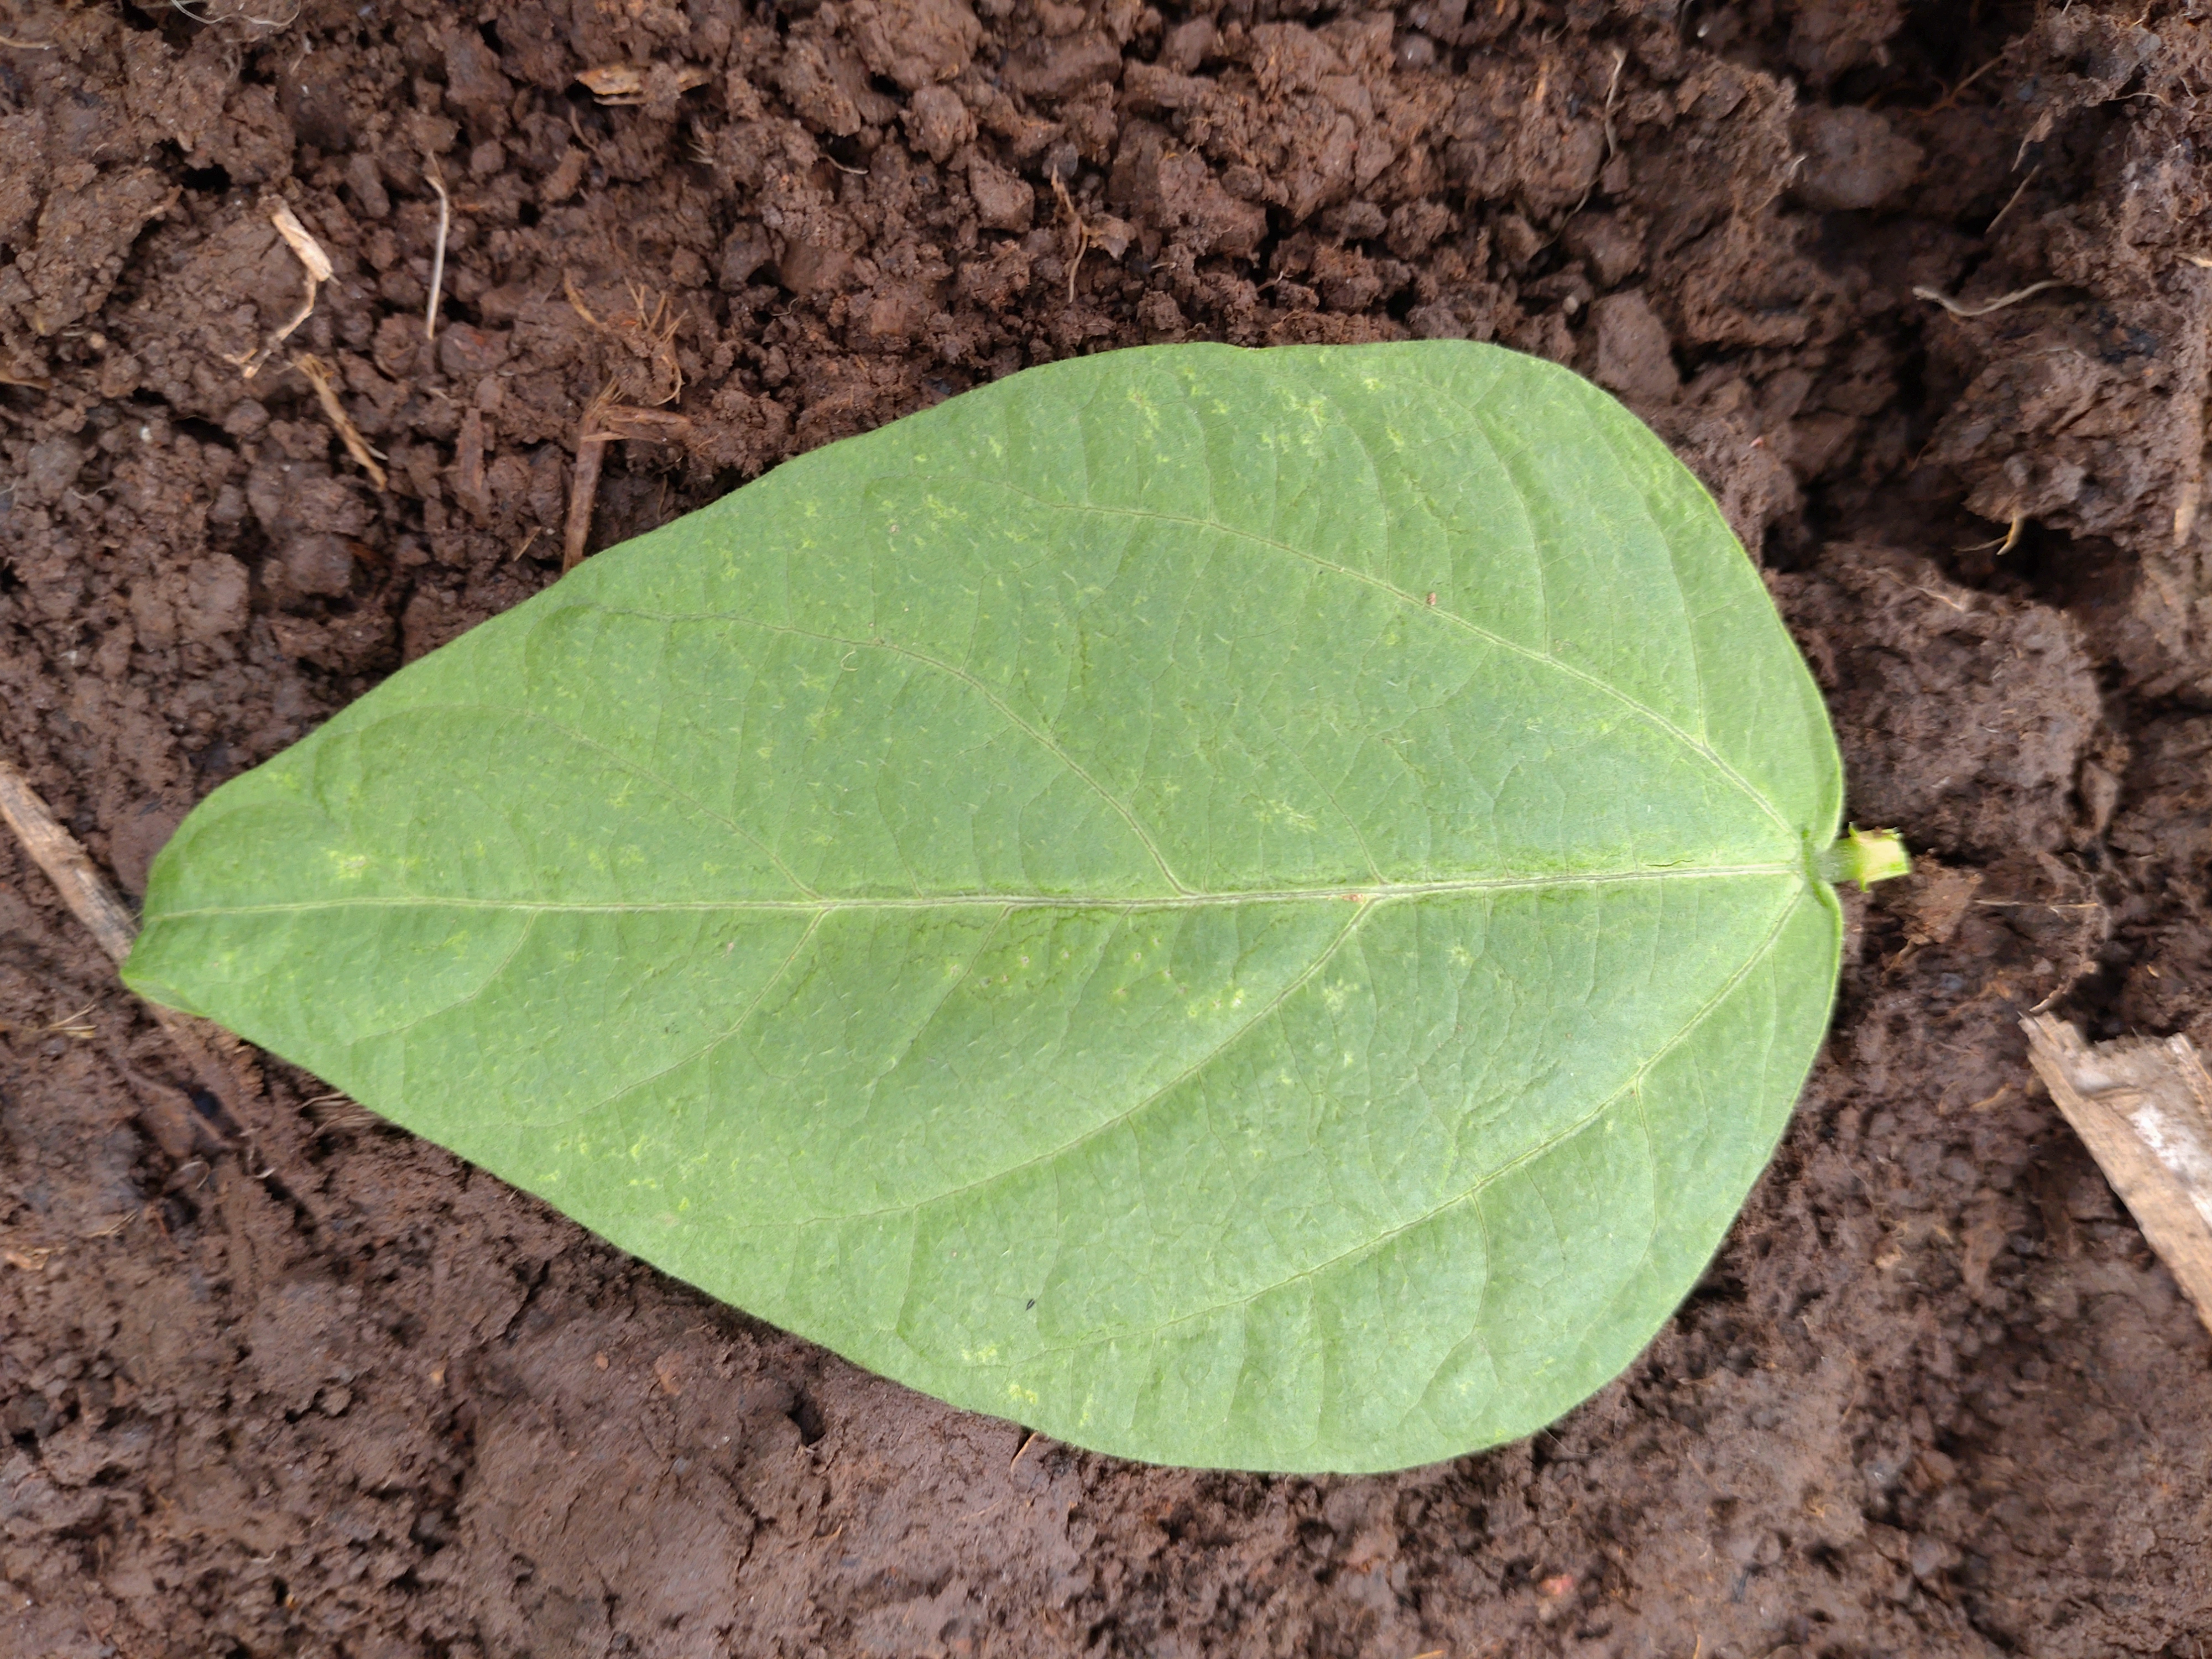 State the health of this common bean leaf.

healthy
